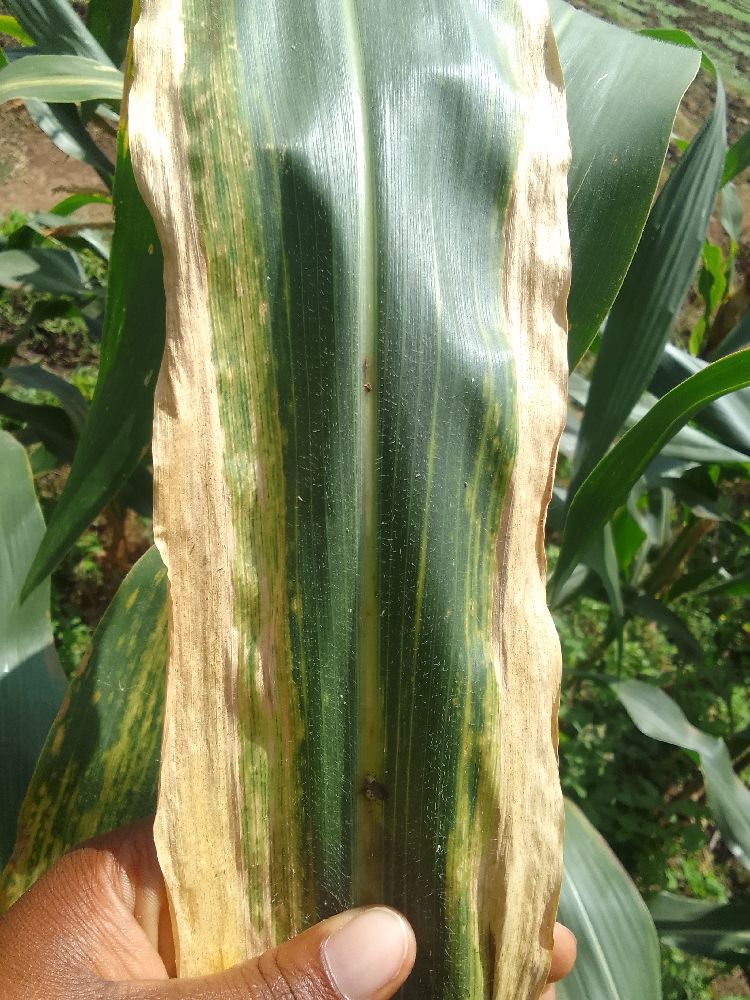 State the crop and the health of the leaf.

maize, maize lethal necrosis
